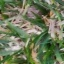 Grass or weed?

grass
